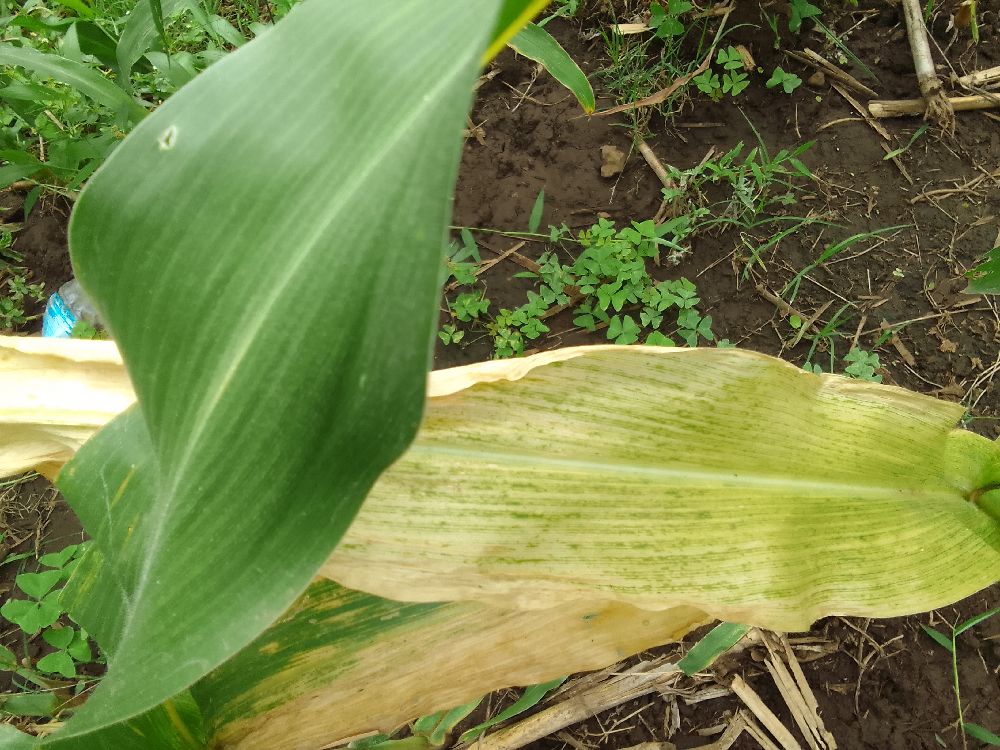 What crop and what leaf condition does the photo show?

maize, maize lethal necrosis
